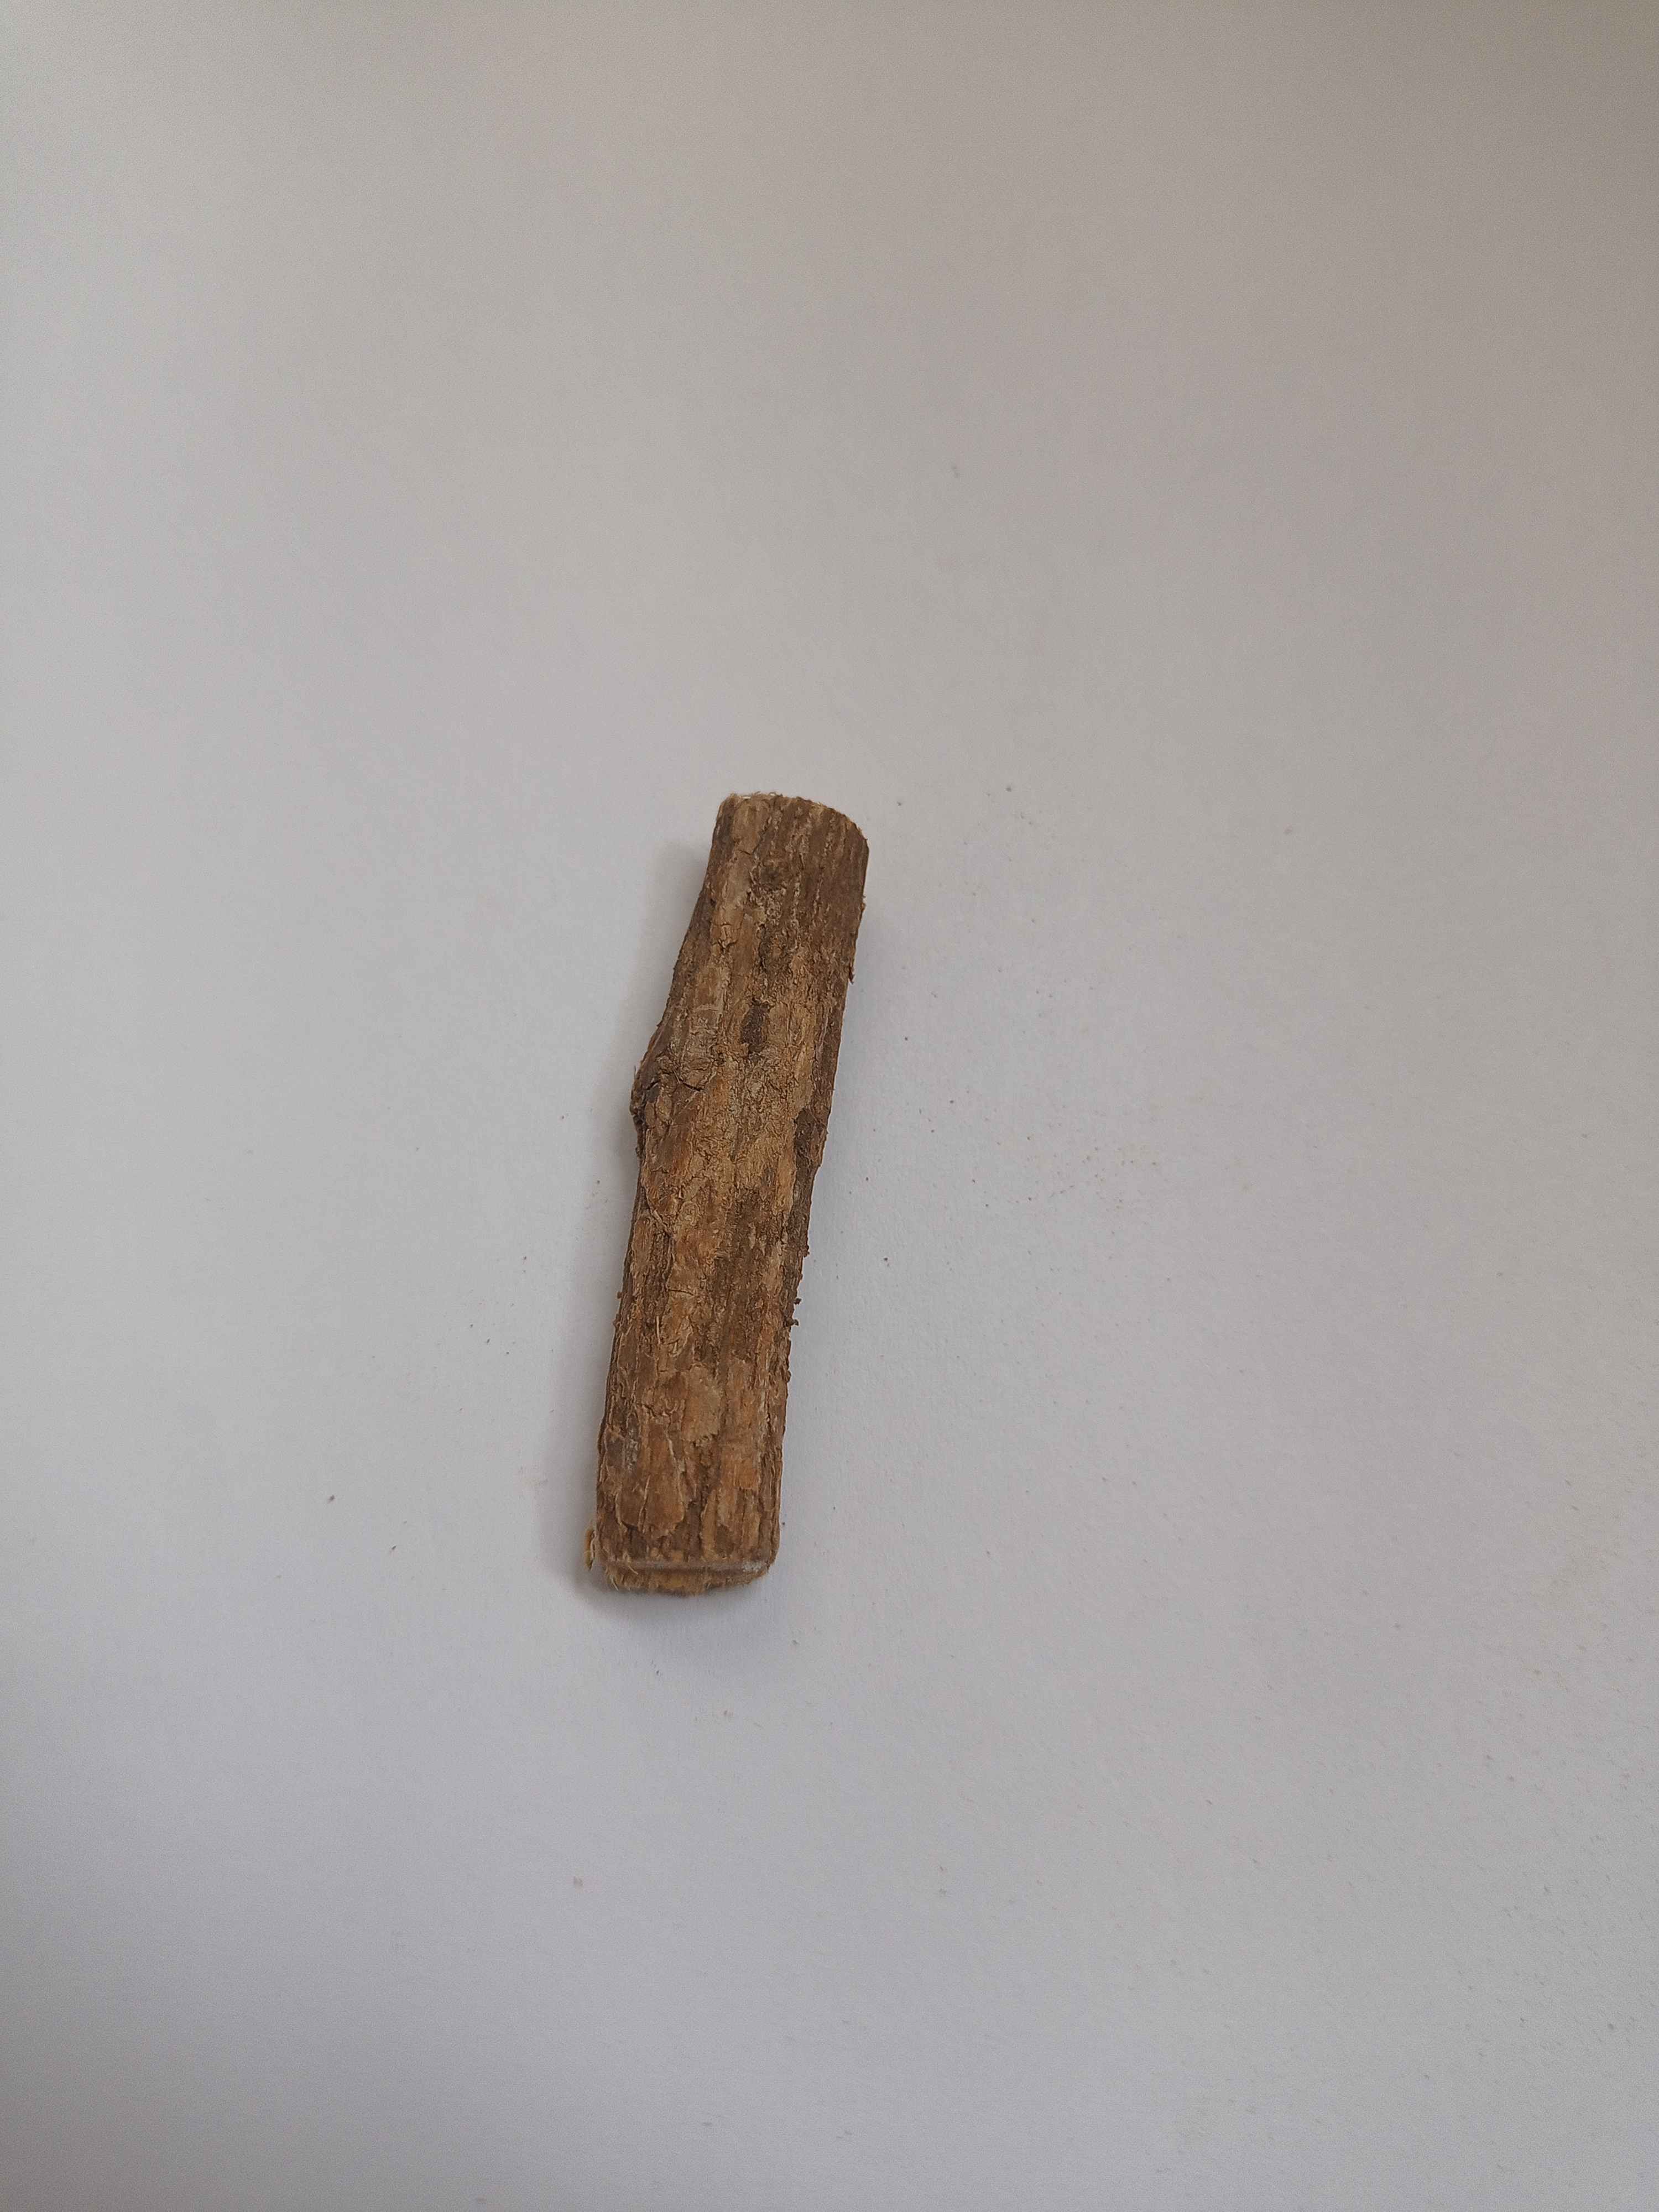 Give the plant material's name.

jesthamadh
